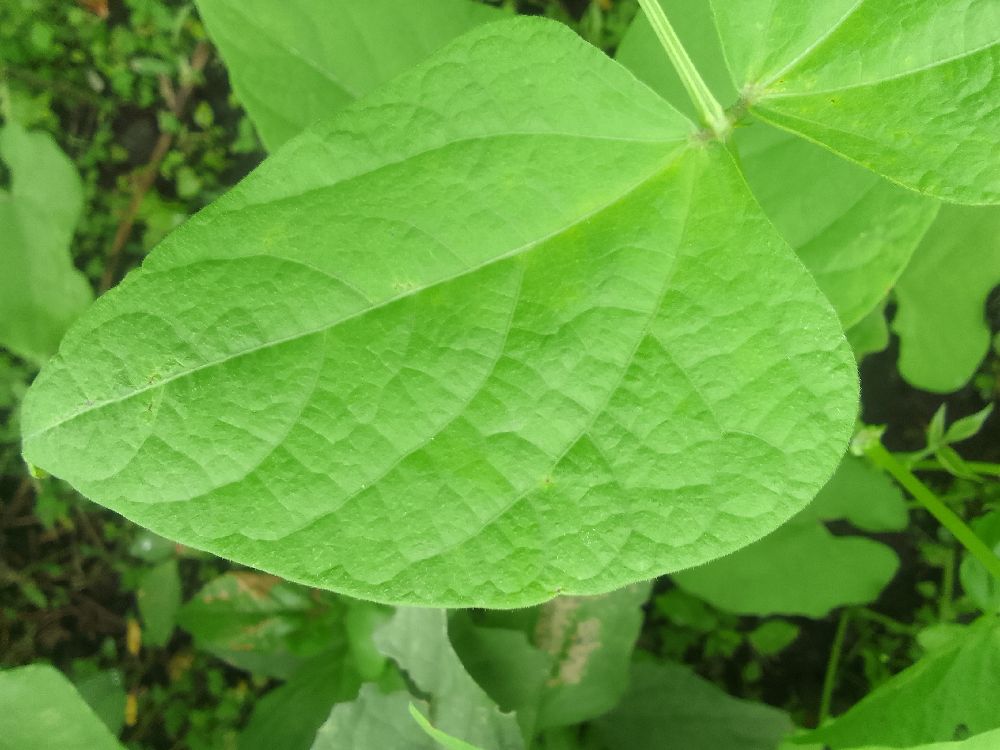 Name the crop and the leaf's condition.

common bean, healthy
